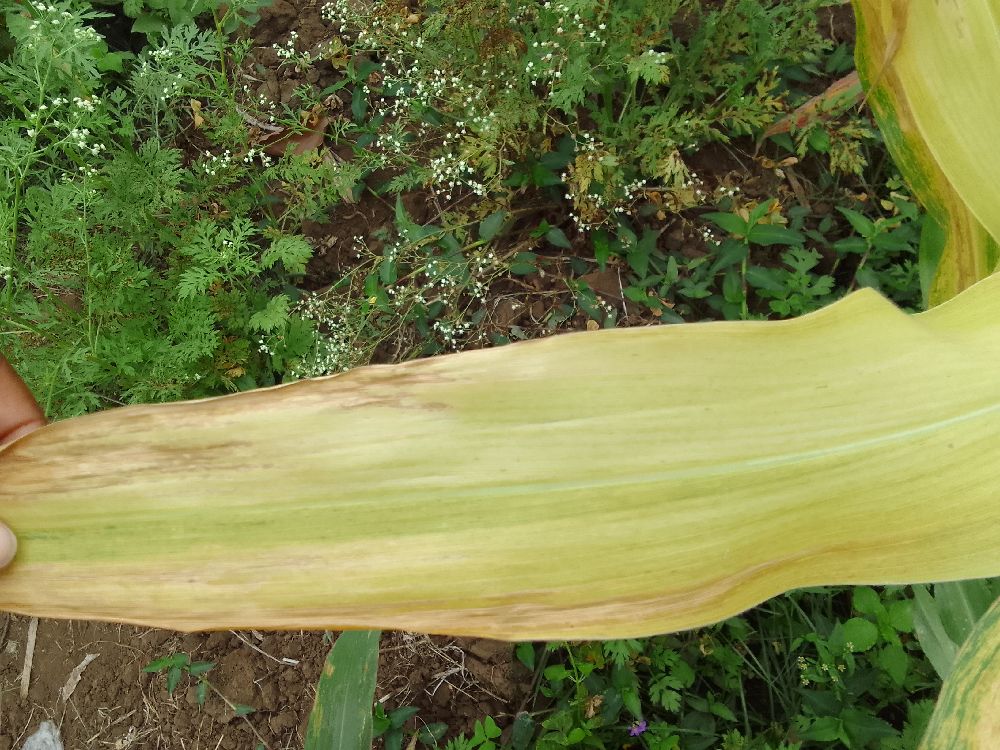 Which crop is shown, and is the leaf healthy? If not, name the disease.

maize, maize lethal necrosis
